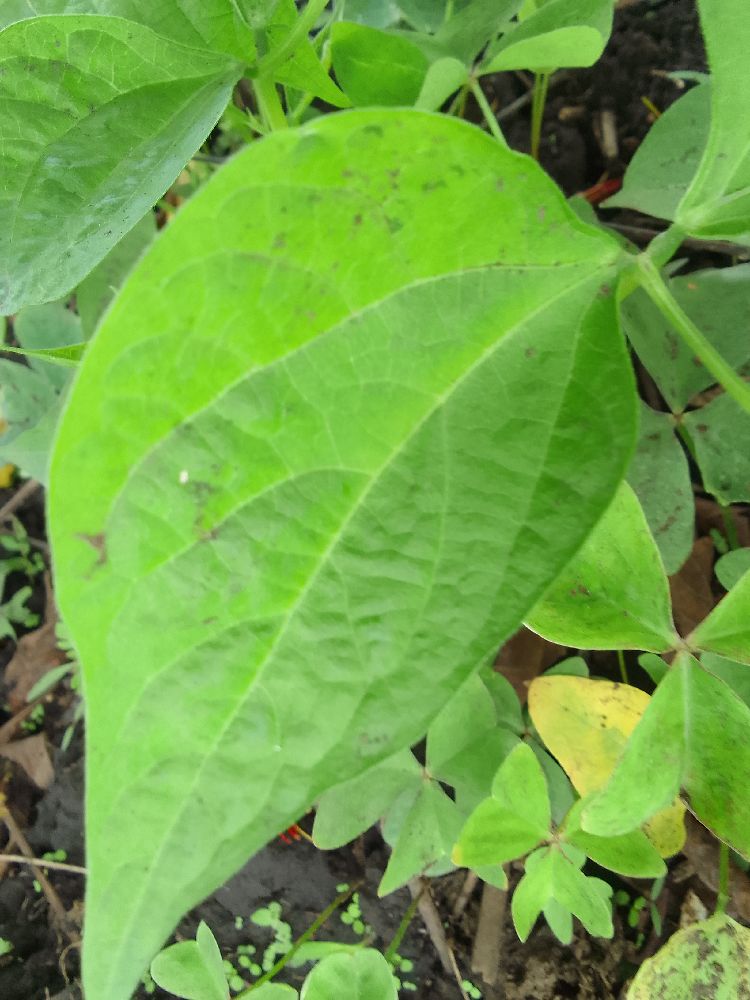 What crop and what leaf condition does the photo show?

common bean, healthy
